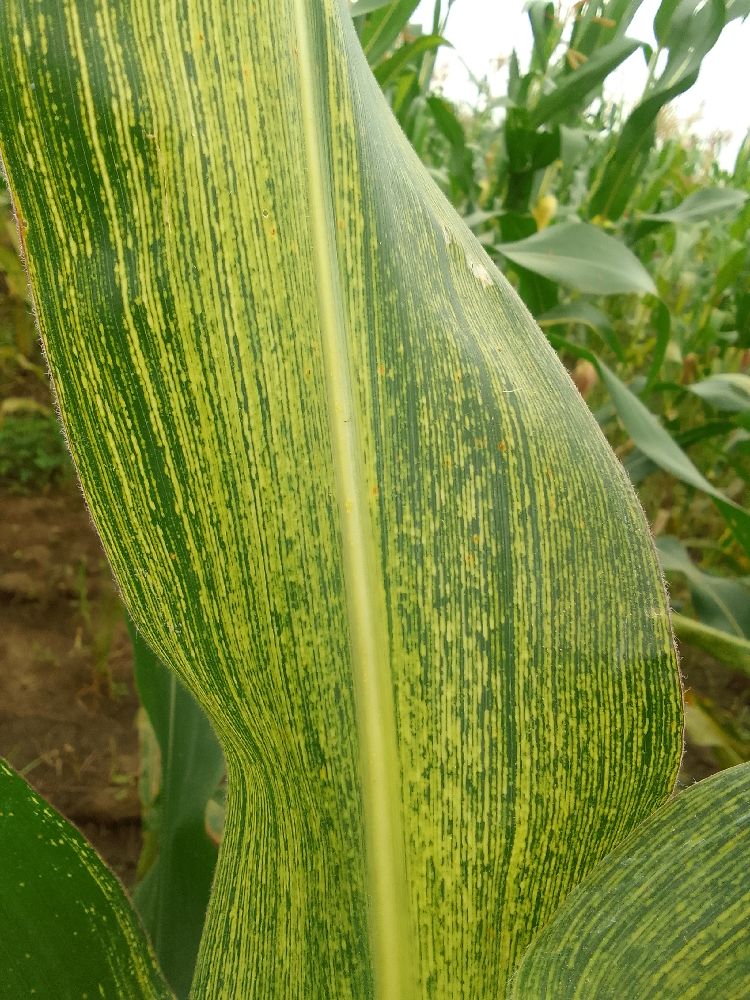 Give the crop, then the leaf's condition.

maize, maize streak virus
